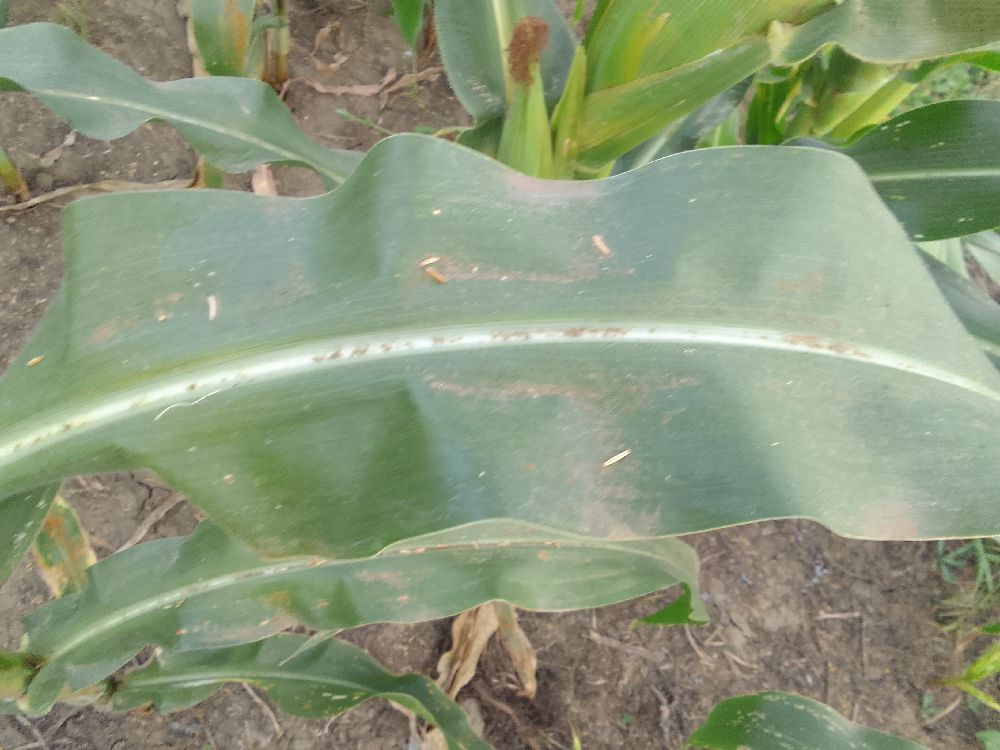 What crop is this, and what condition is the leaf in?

maize, healthy
